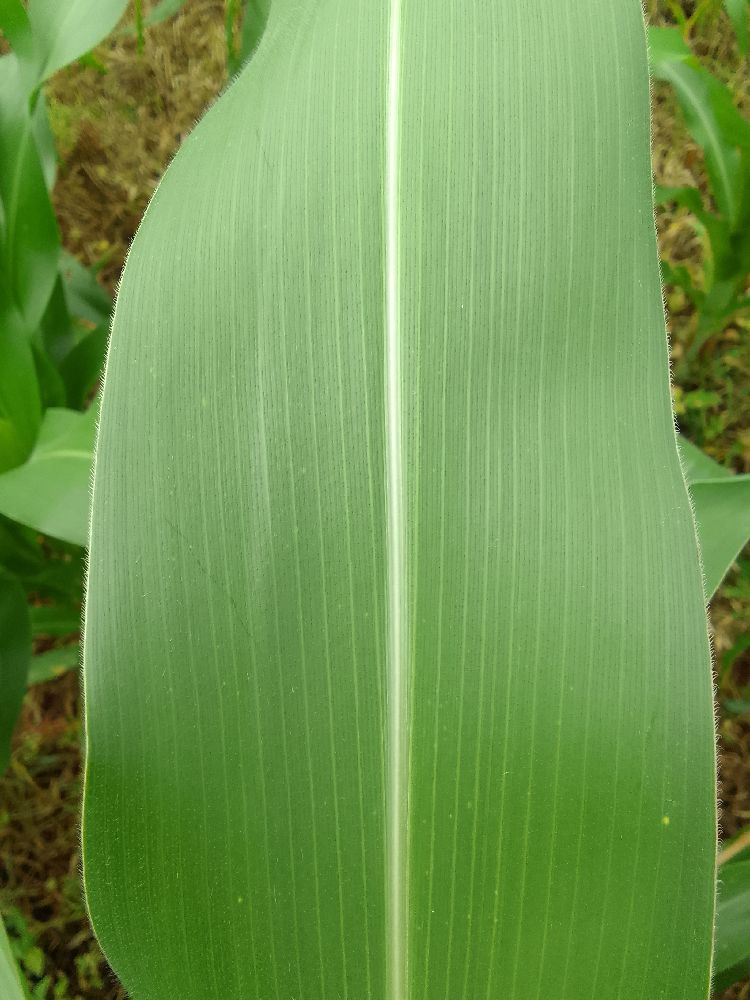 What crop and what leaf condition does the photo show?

maize, healthy
